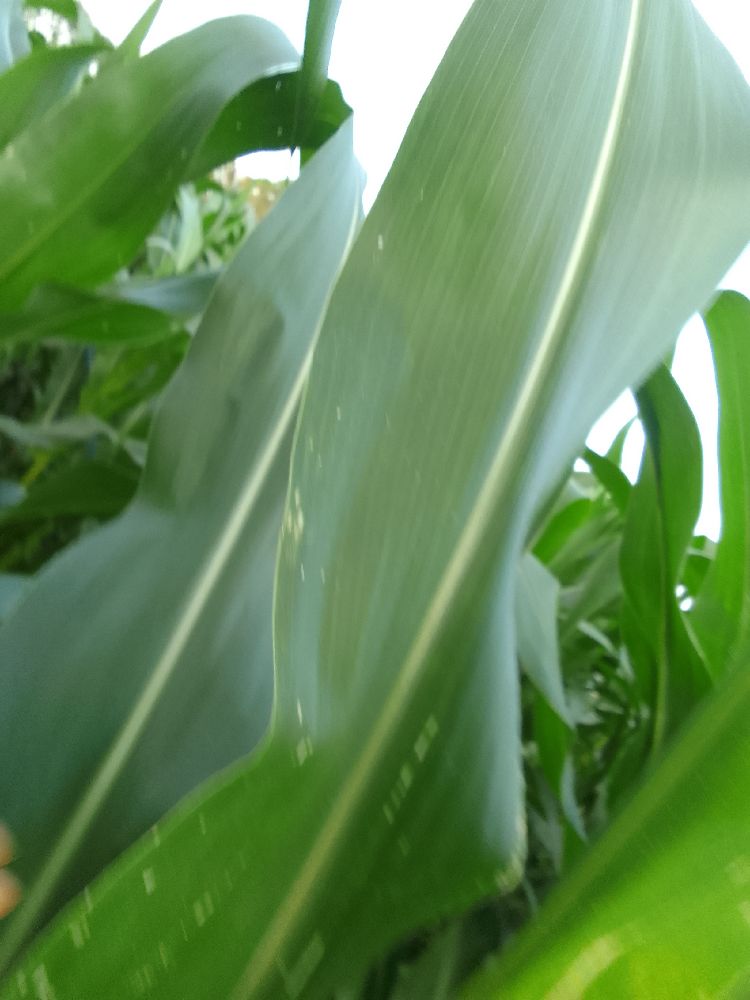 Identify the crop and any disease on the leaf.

maize, healthy
